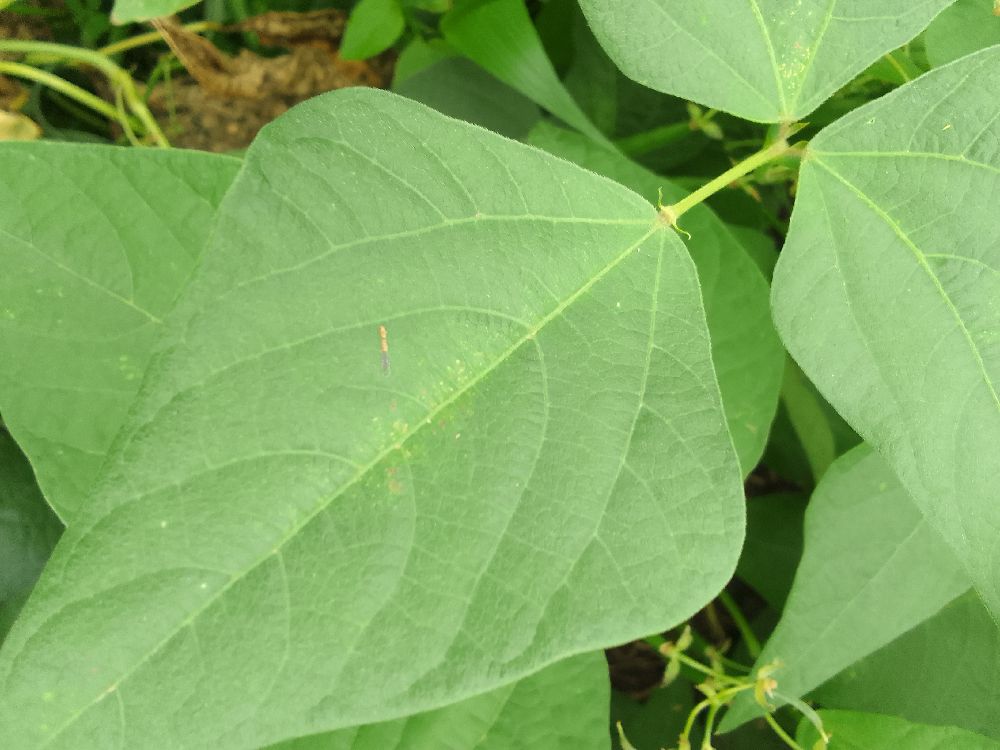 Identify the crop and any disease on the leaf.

common bean, healthy
